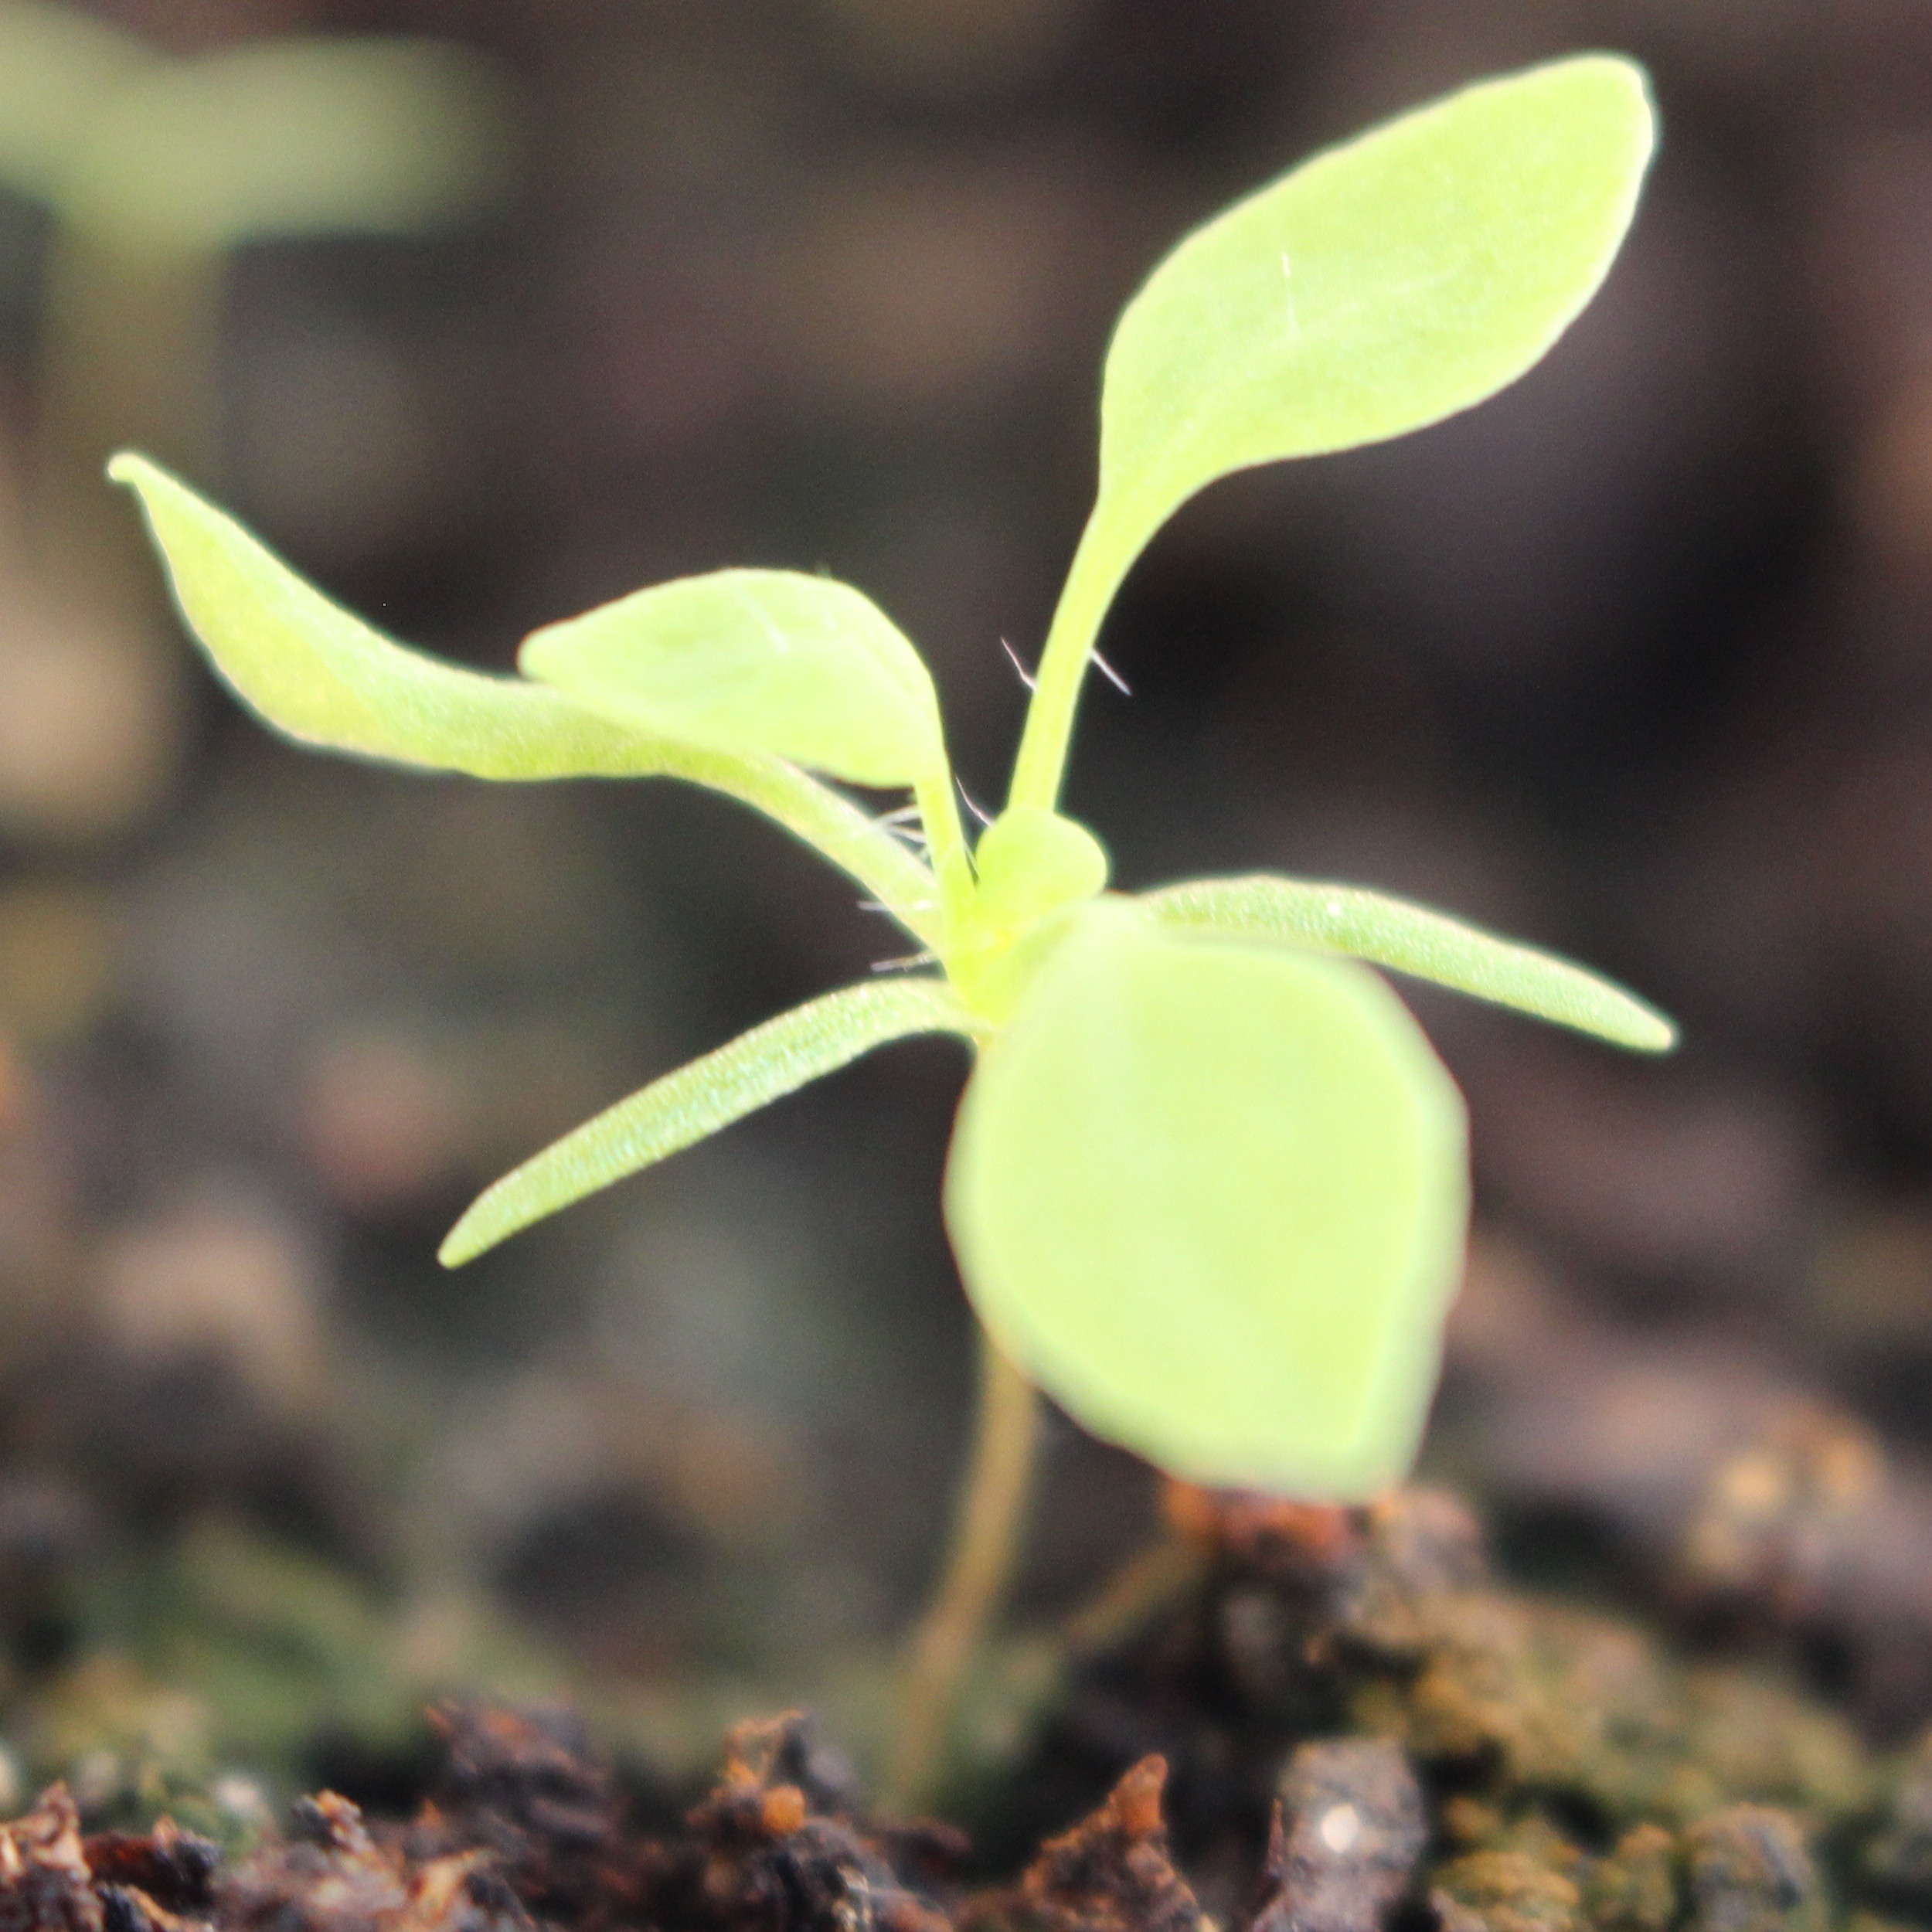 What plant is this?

Papaver rhoeas
